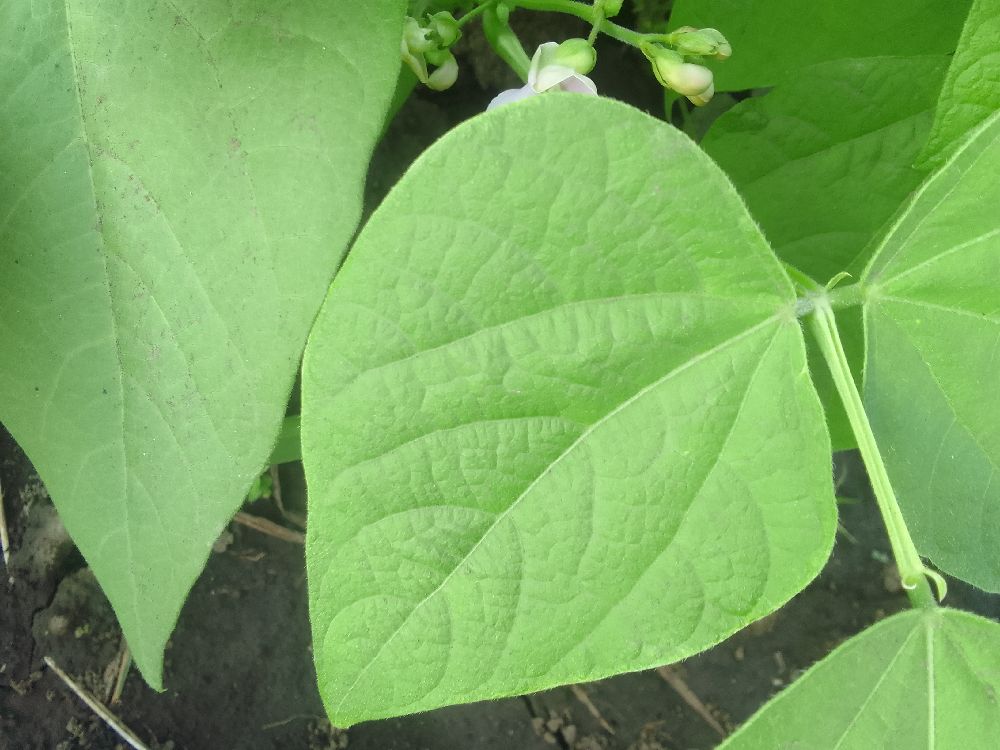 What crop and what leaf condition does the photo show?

common bean, healthy
